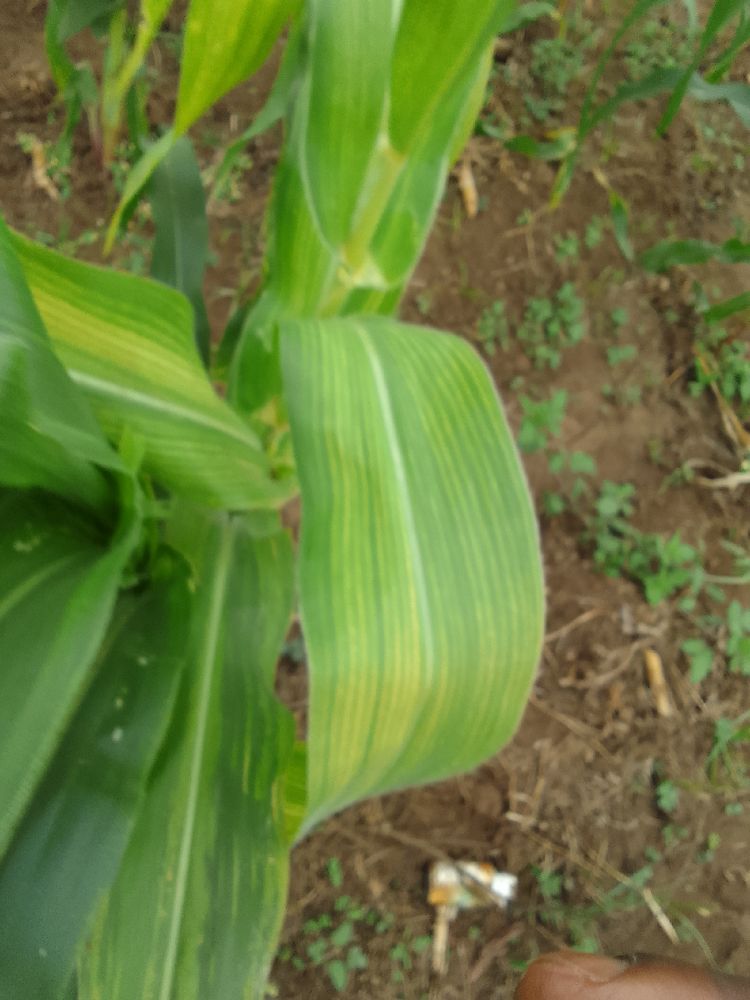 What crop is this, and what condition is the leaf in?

maize, maize lethal necrosis
